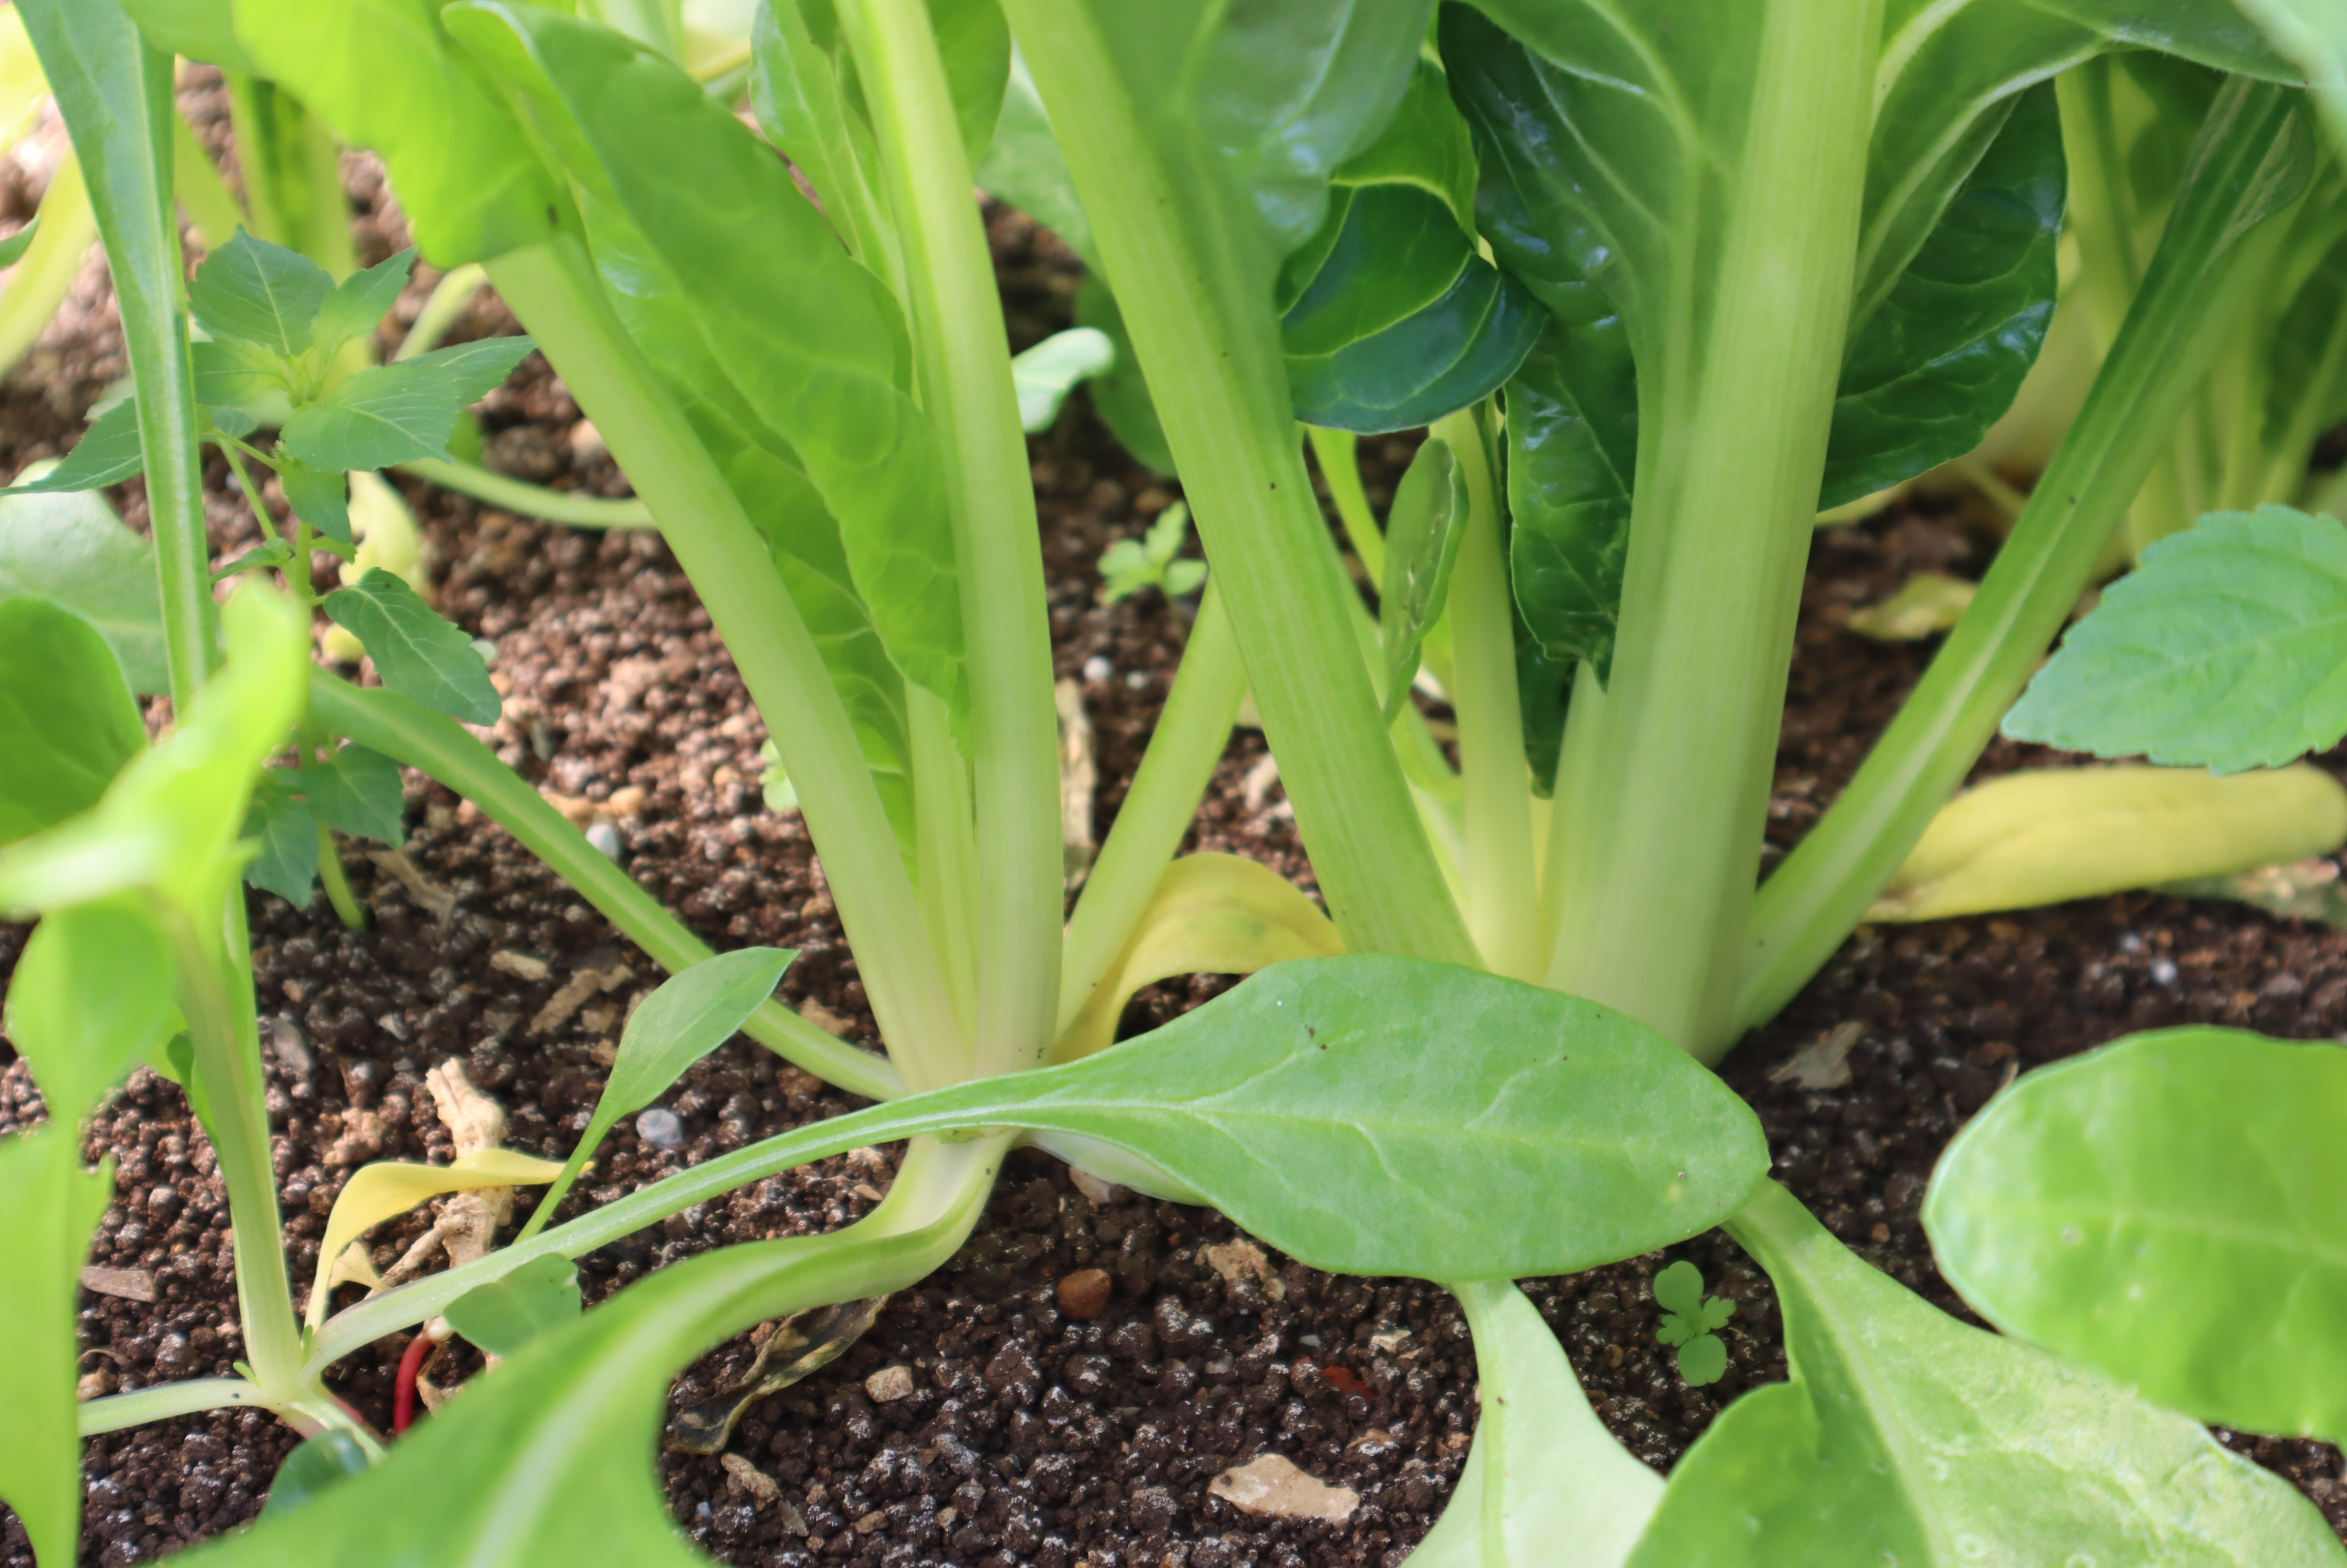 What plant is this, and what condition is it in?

chard, healthy
